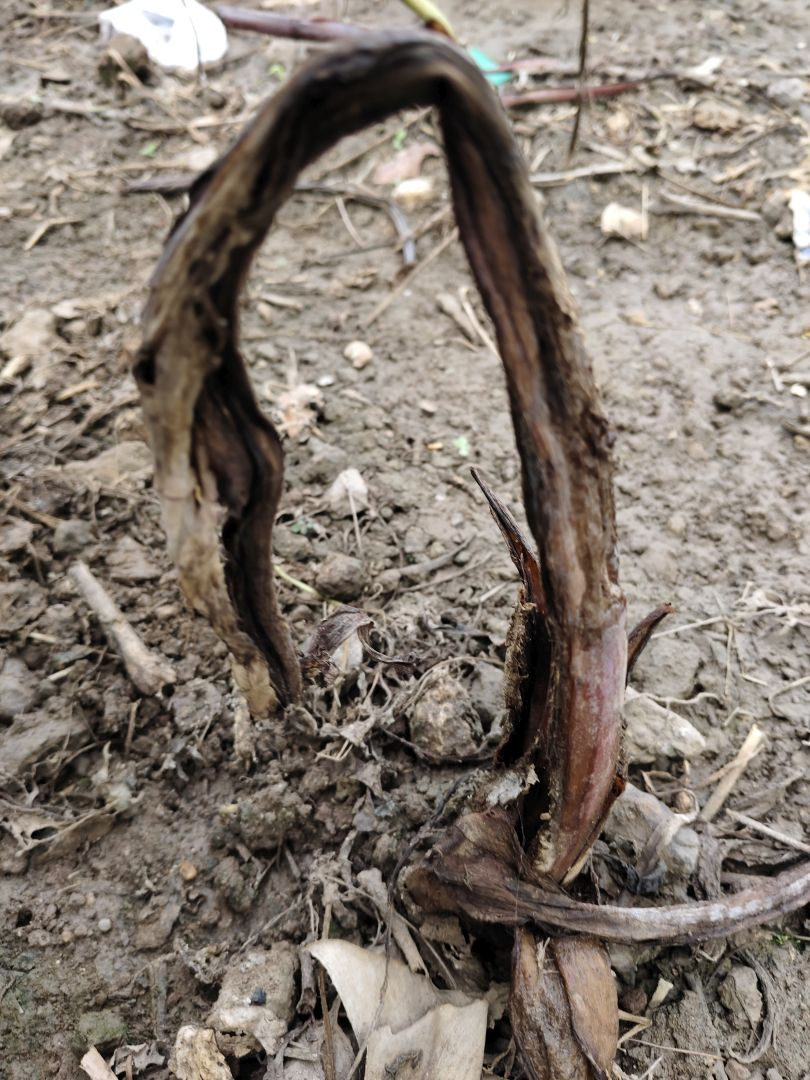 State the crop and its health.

taro, root rot
